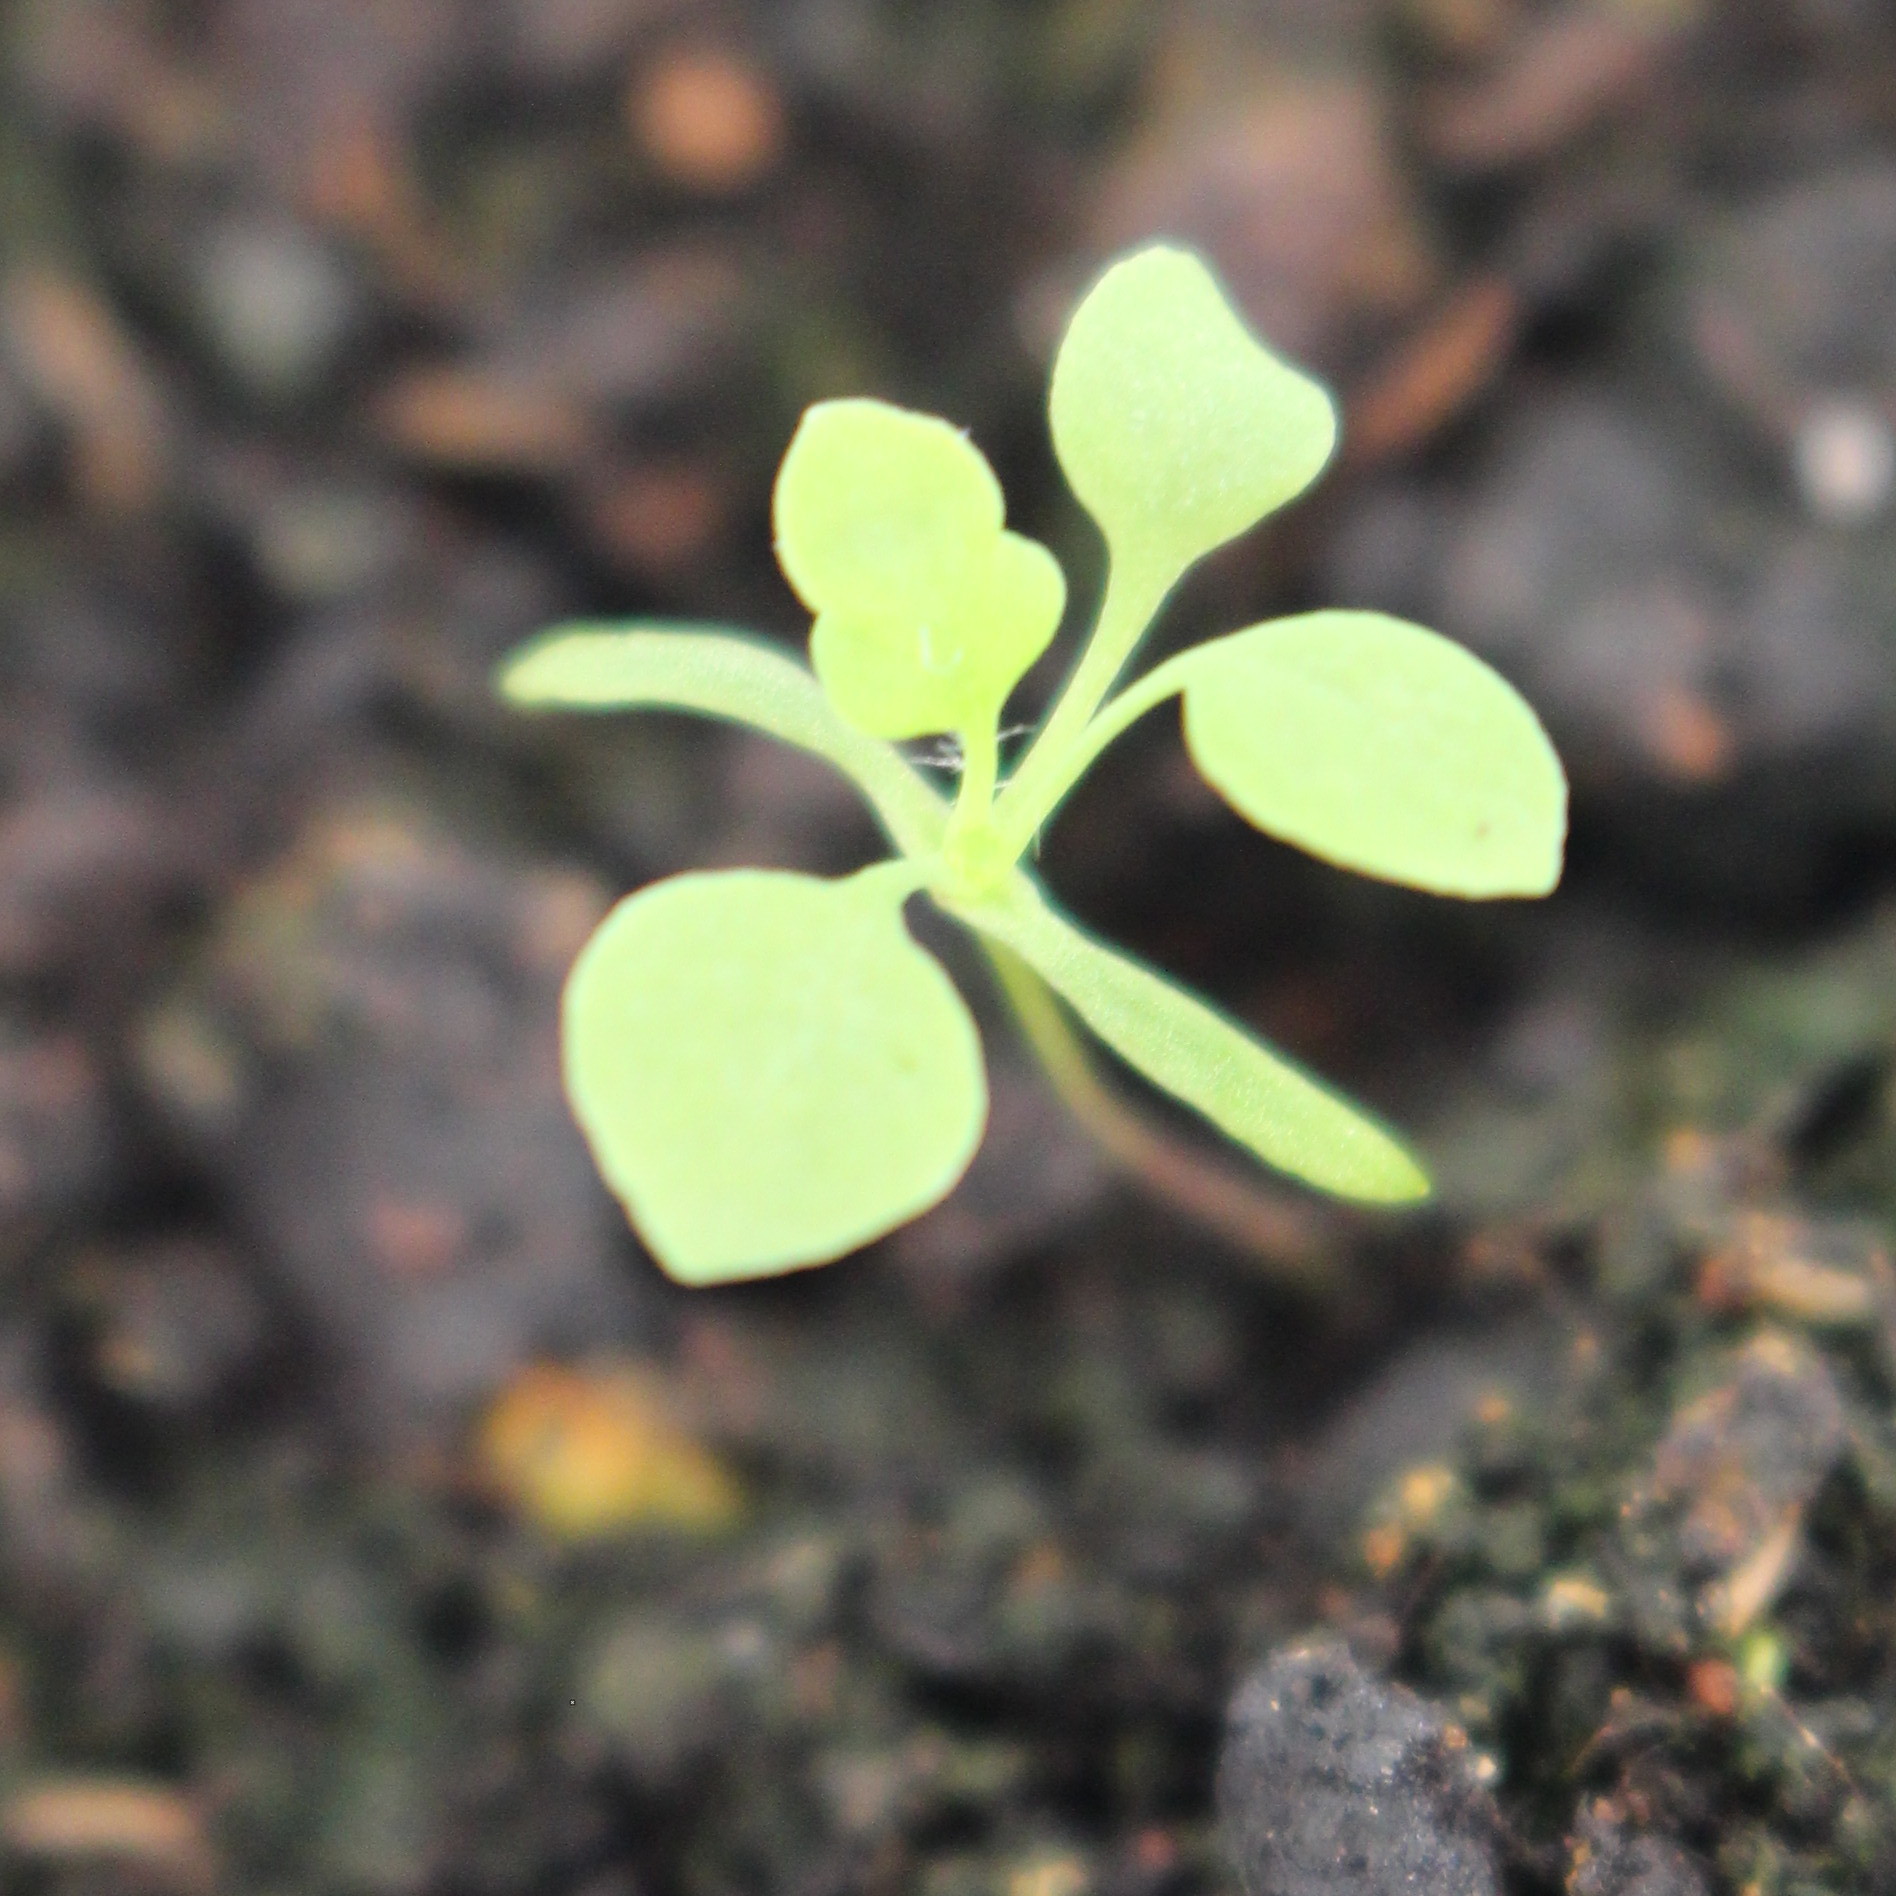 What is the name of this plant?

Papaver rhoeas
